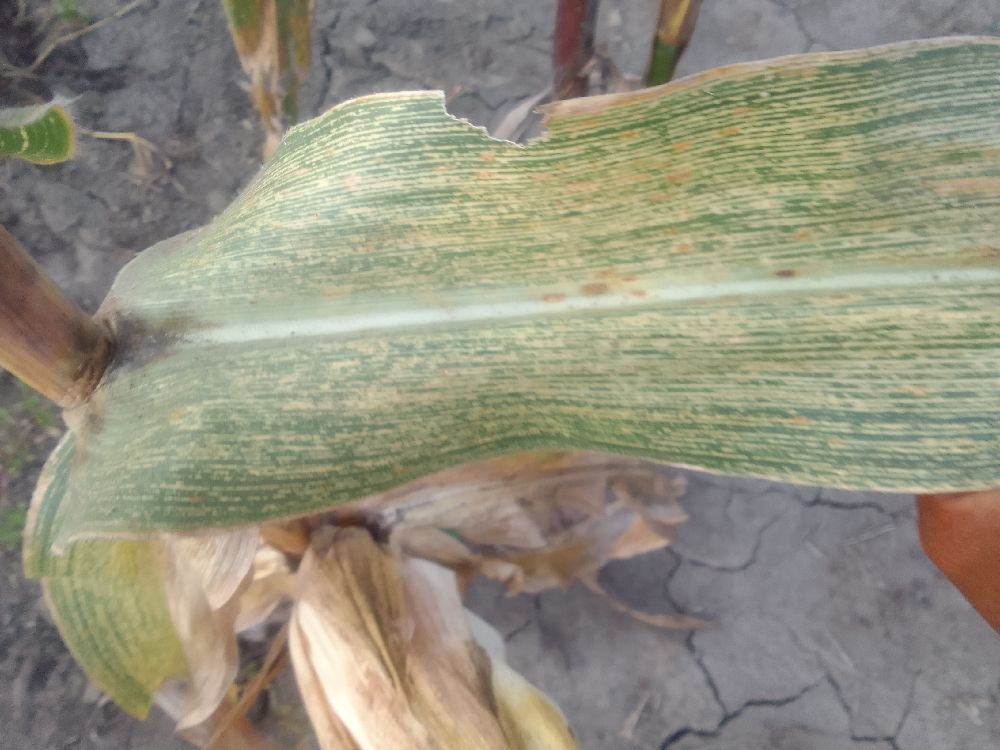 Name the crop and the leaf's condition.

maize, maize streak virus
